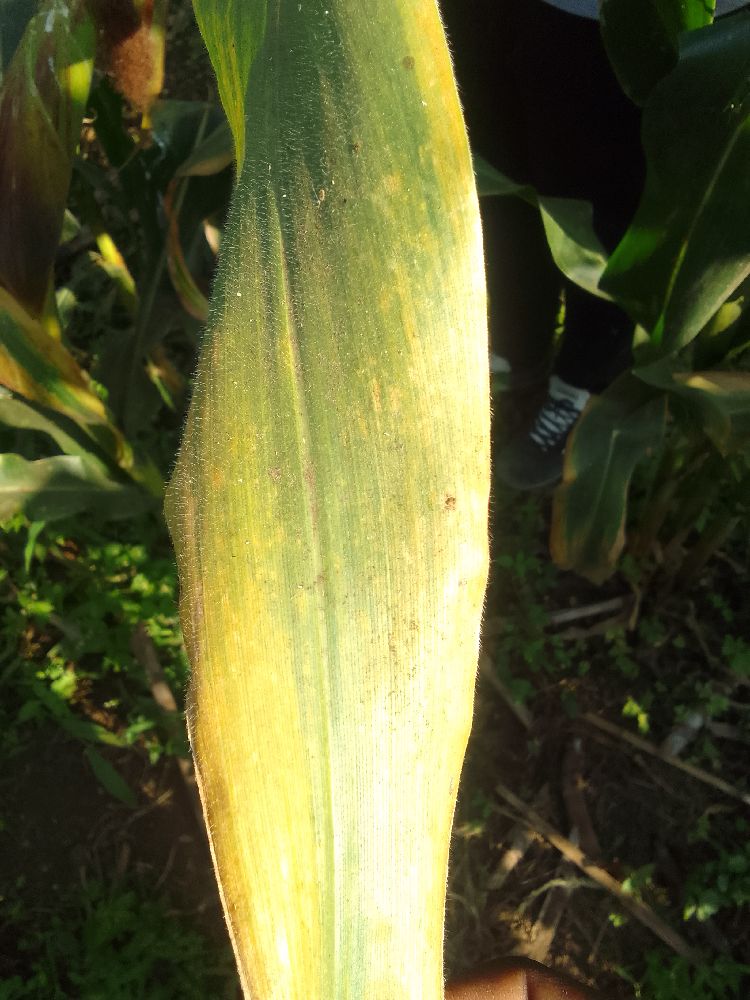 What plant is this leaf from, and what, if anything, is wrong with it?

maize, maize lethal necrosis
